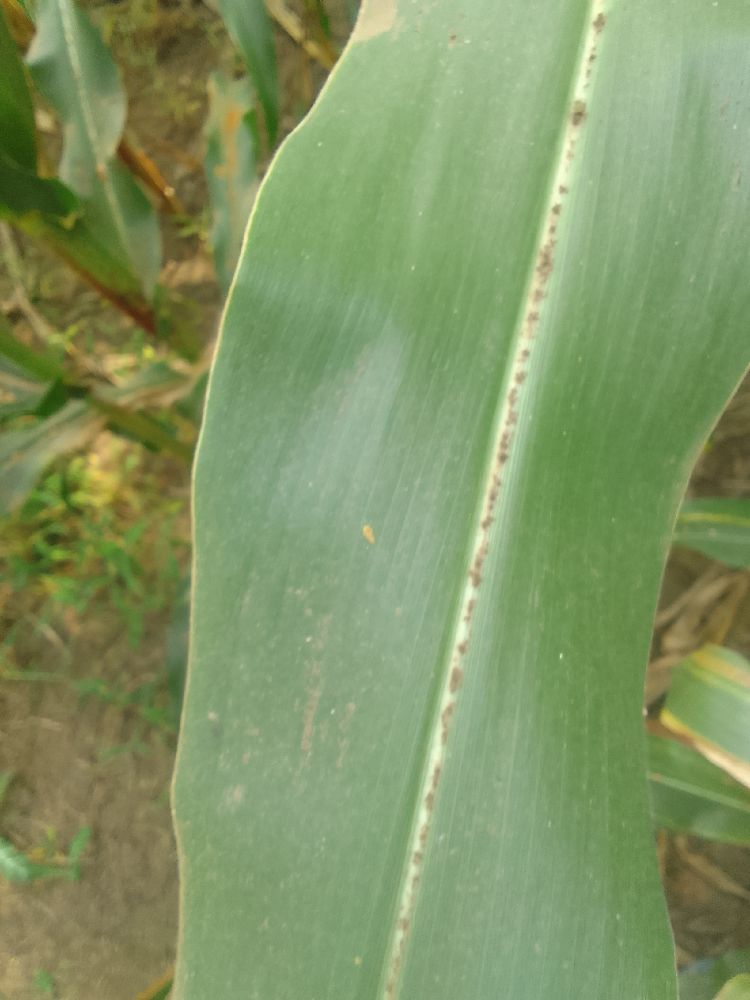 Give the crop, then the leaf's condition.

maize, healthy
